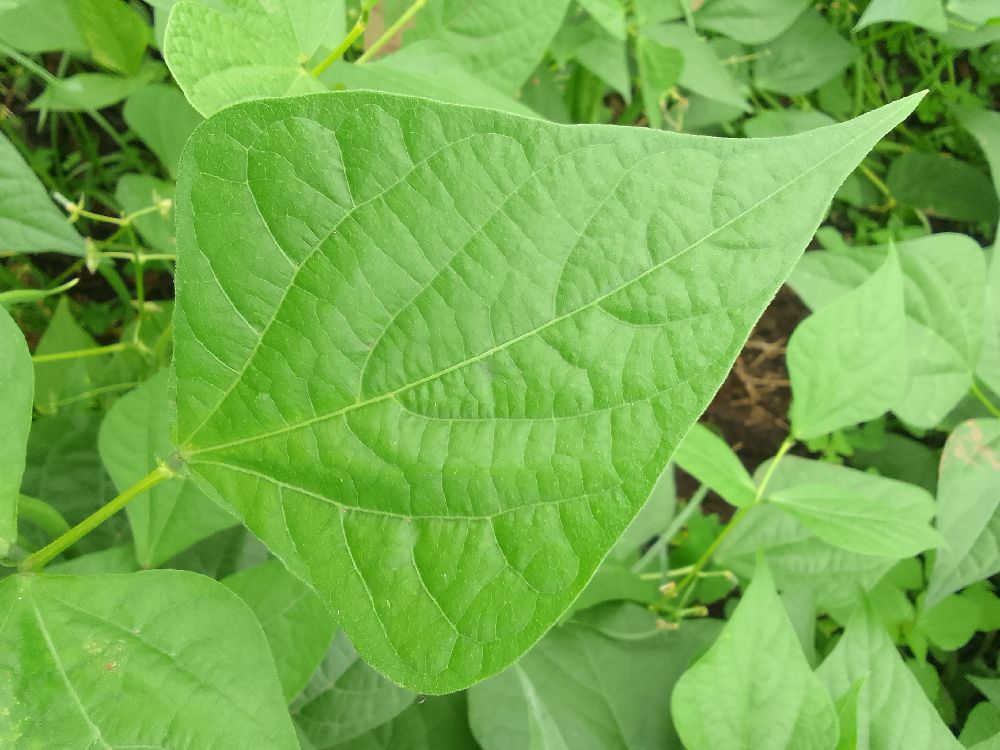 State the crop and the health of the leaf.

common bean, healthy
